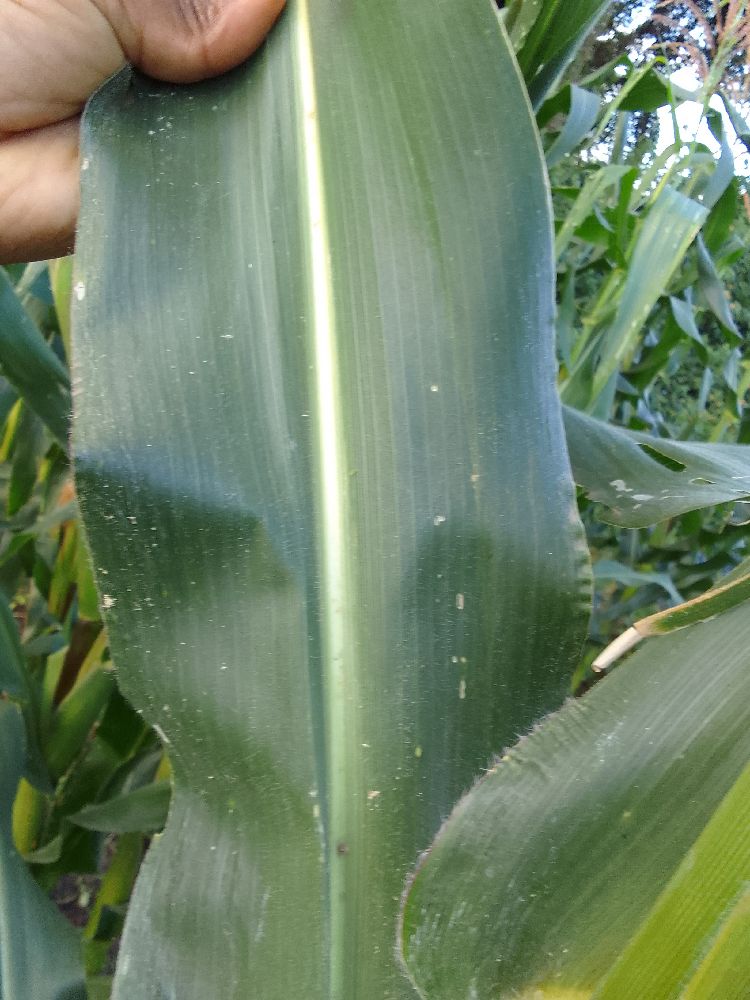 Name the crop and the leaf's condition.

maize, healthy
